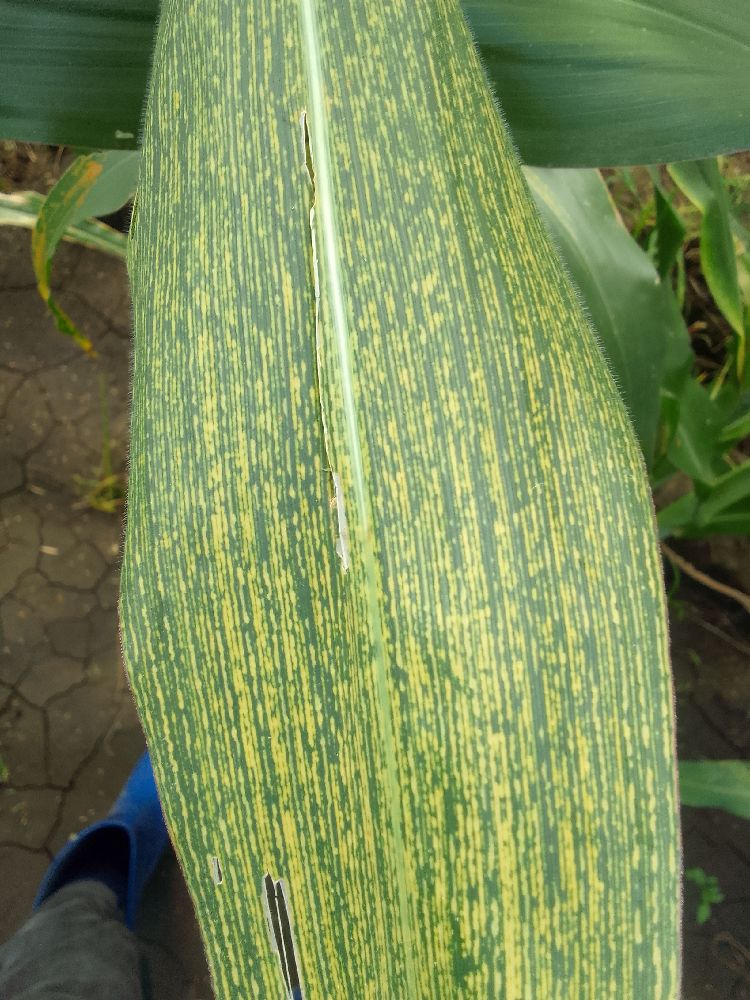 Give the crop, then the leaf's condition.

maize, maize streak virus
